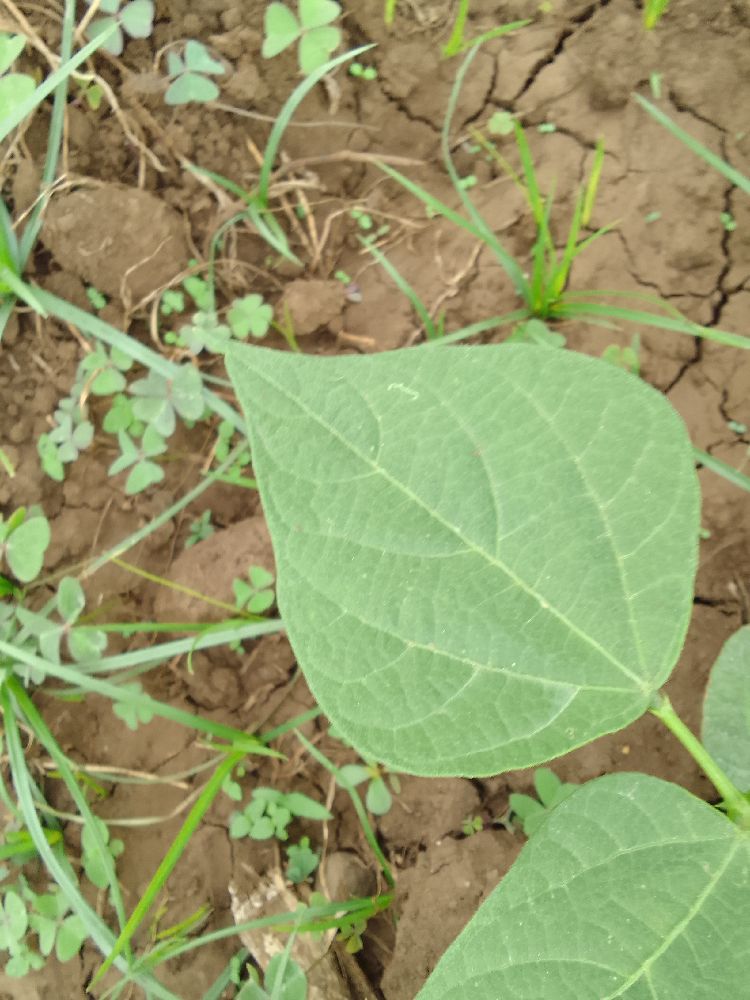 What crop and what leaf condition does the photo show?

common bean, healthy
